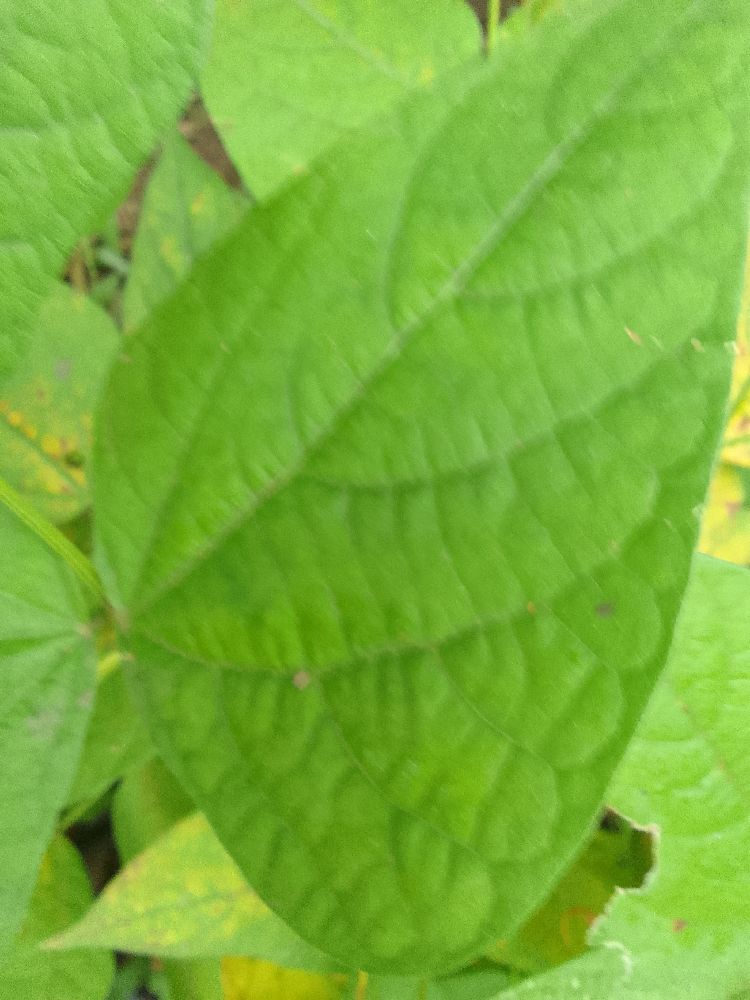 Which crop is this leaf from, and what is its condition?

common bean, healthy
